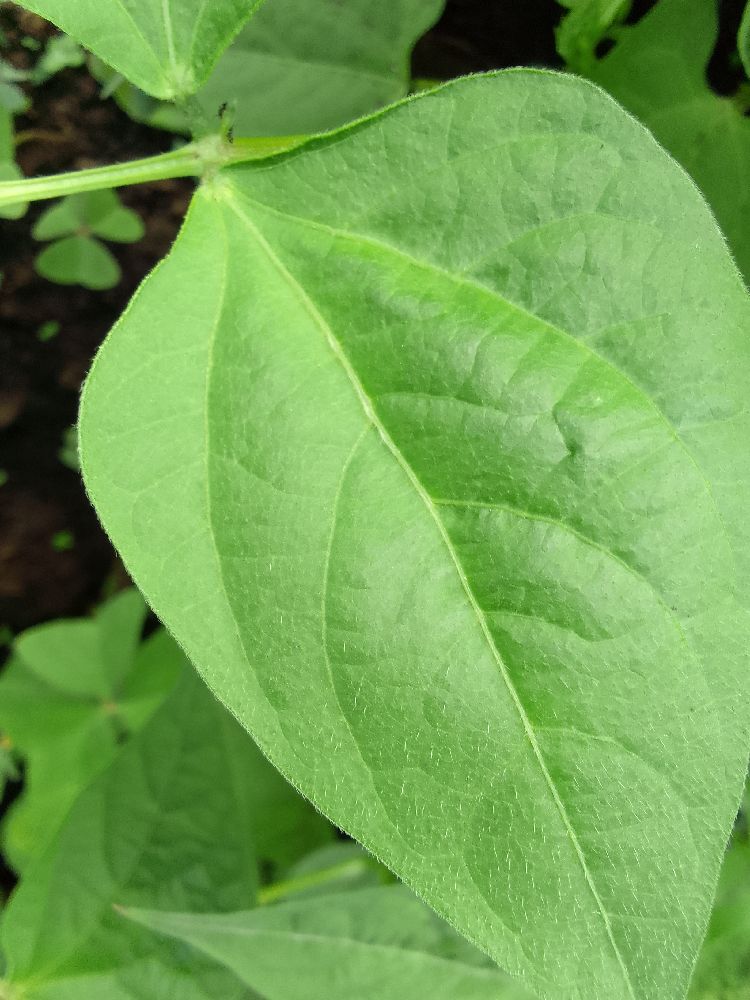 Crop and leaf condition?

common bean, healthy
